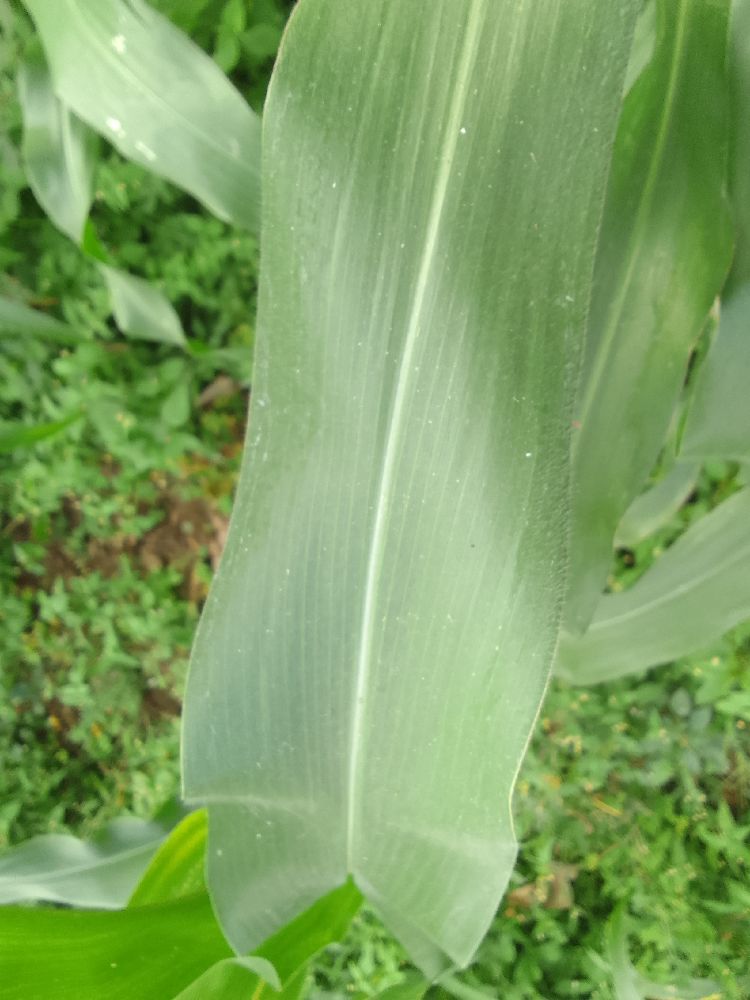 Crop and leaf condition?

maize, healthy
